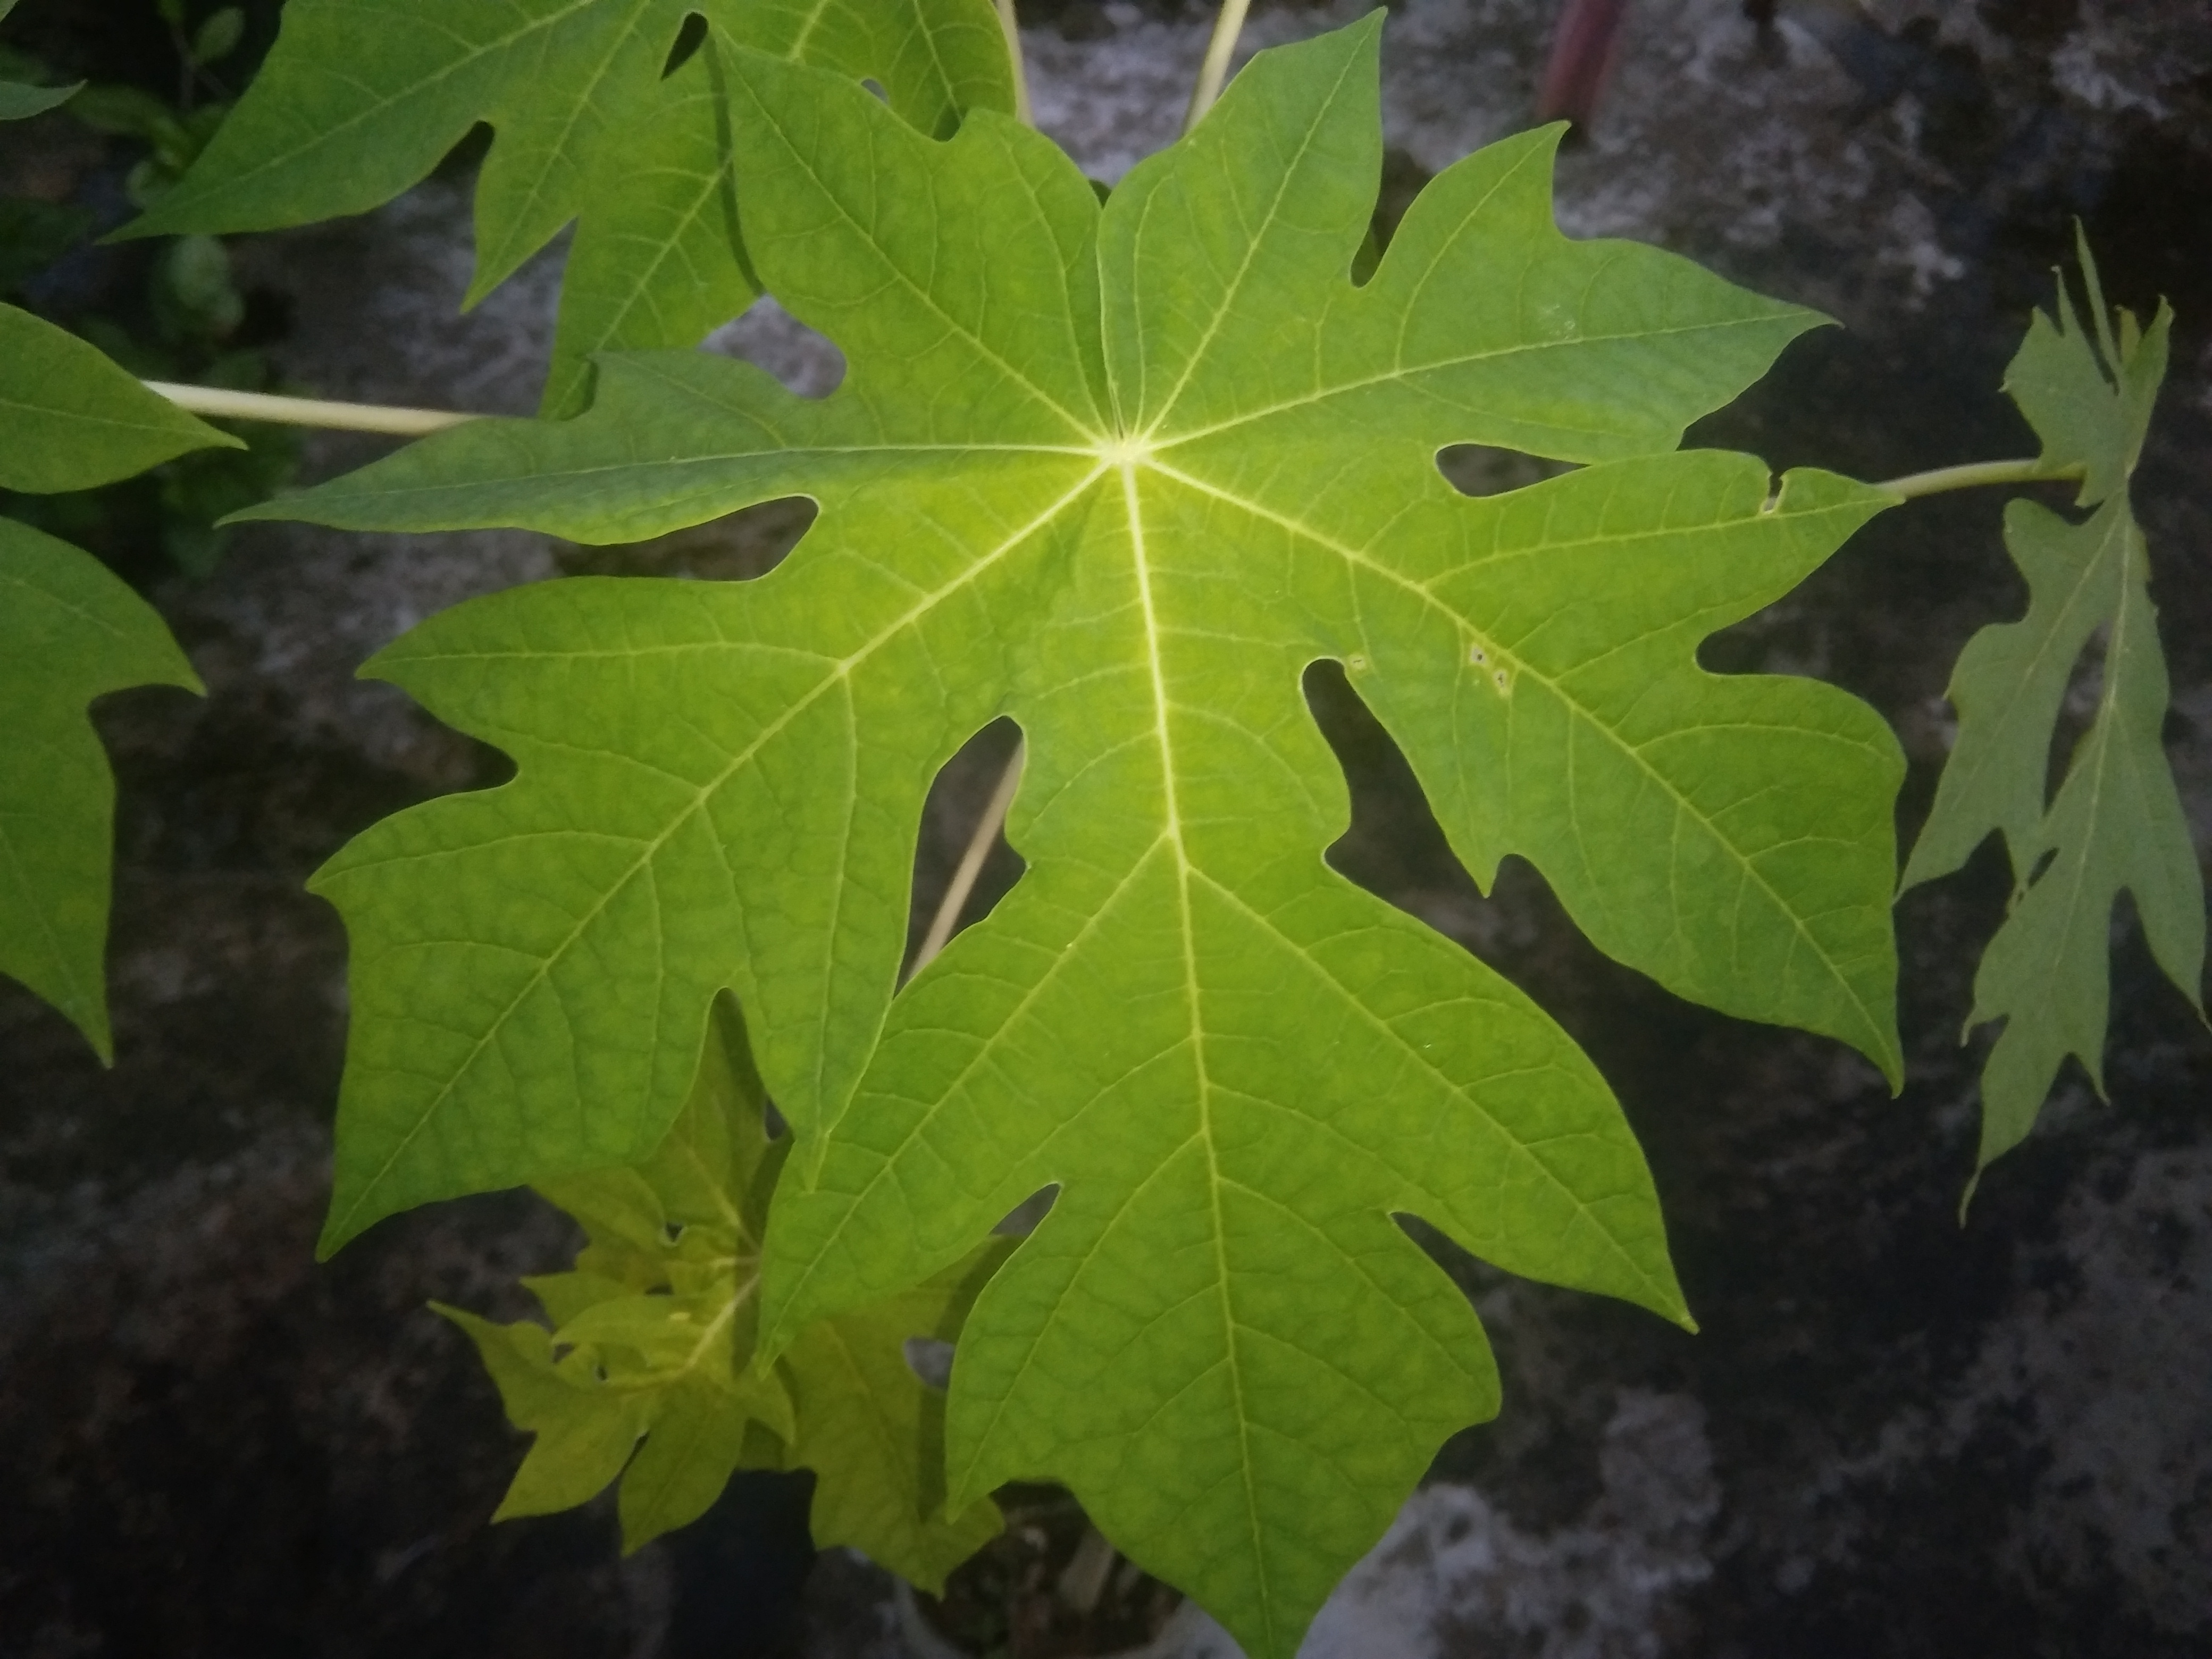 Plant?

papaya
